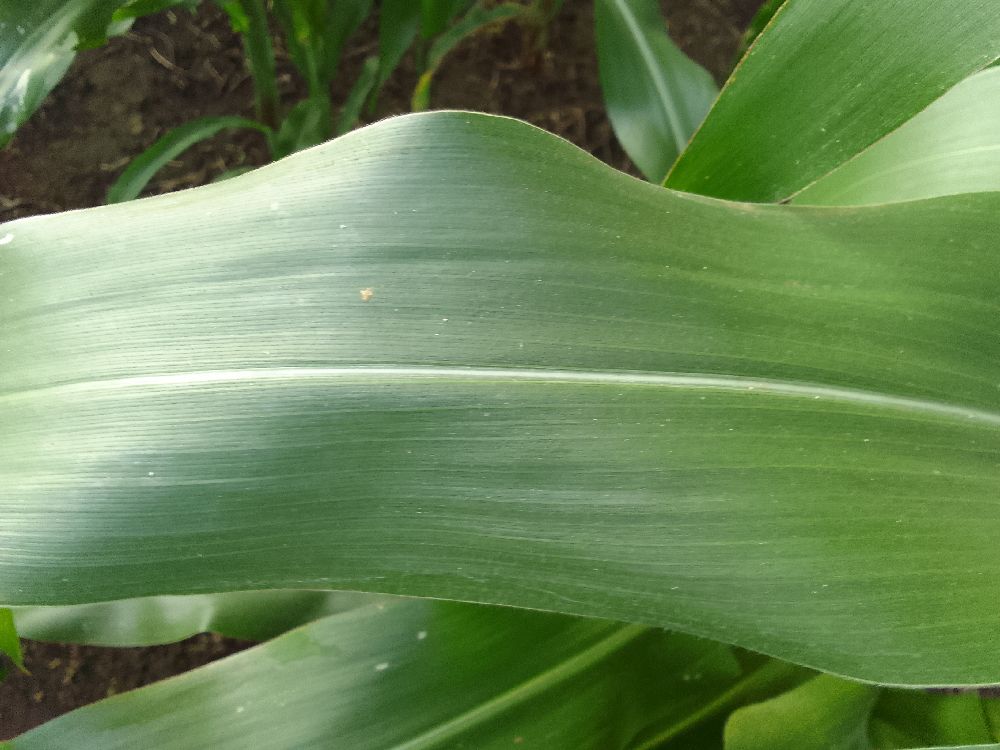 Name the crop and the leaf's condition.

maize, healthy
